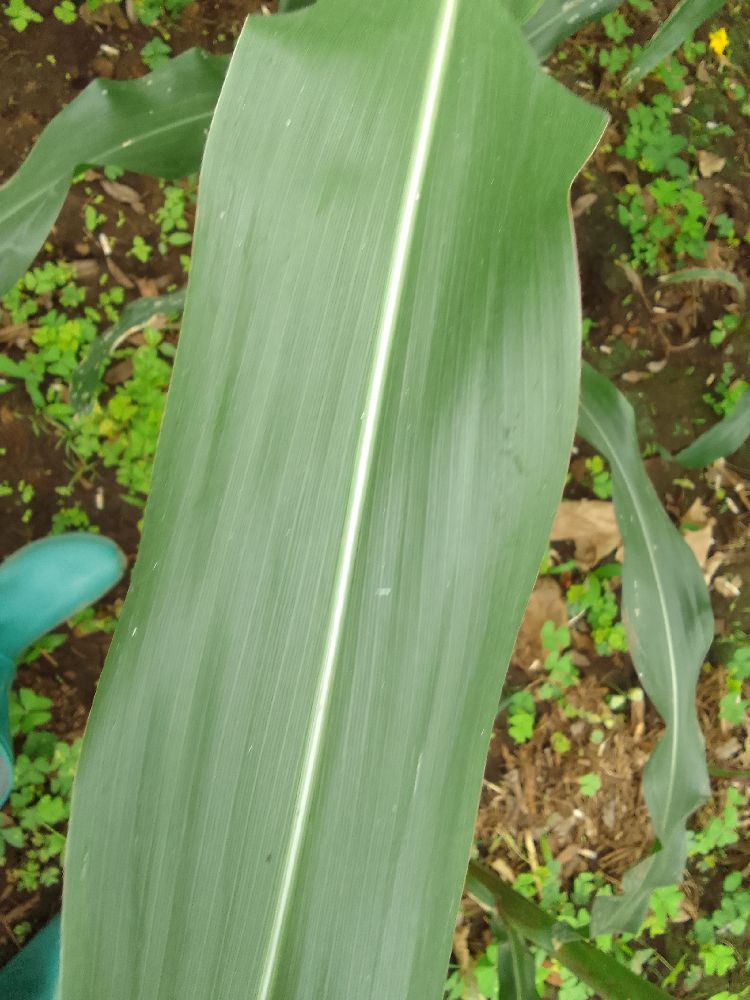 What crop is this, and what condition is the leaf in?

maize, healthy
